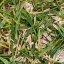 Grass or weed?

grass
